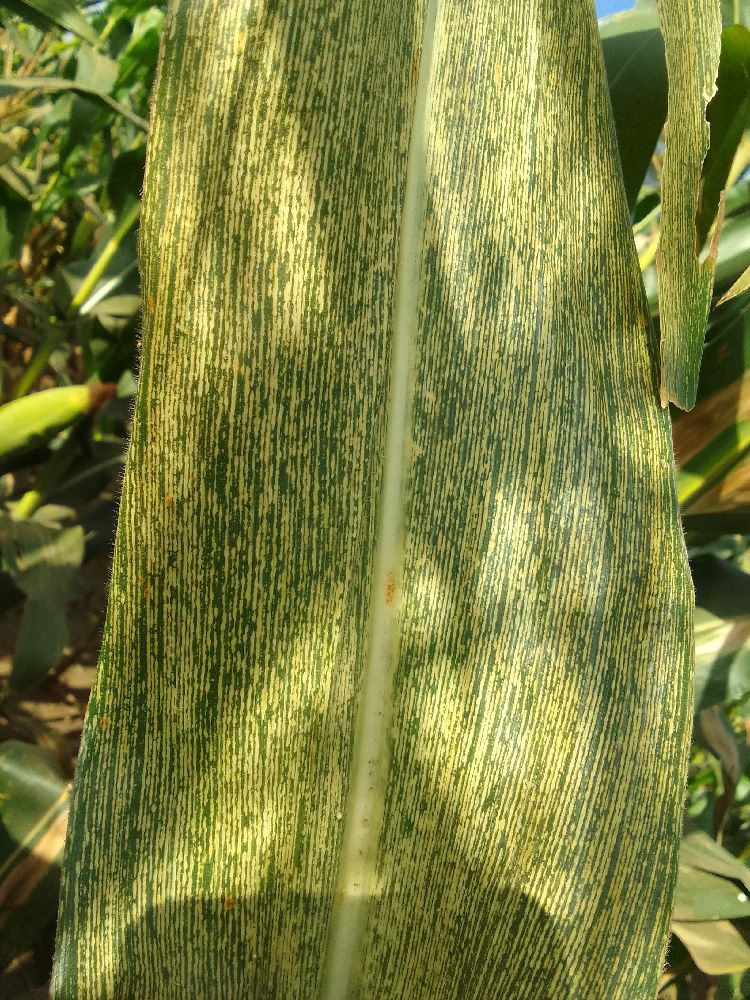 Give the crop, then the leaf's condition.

maize, maize streak virus
